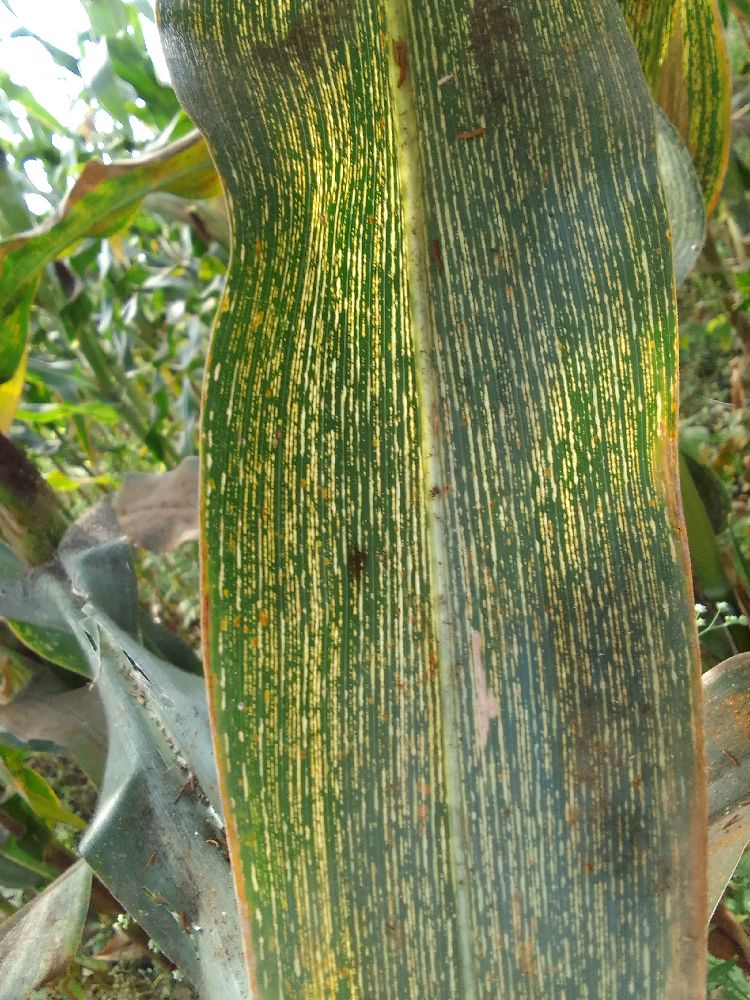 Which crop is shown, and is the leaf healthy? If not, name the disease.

maize, maize streak virus
